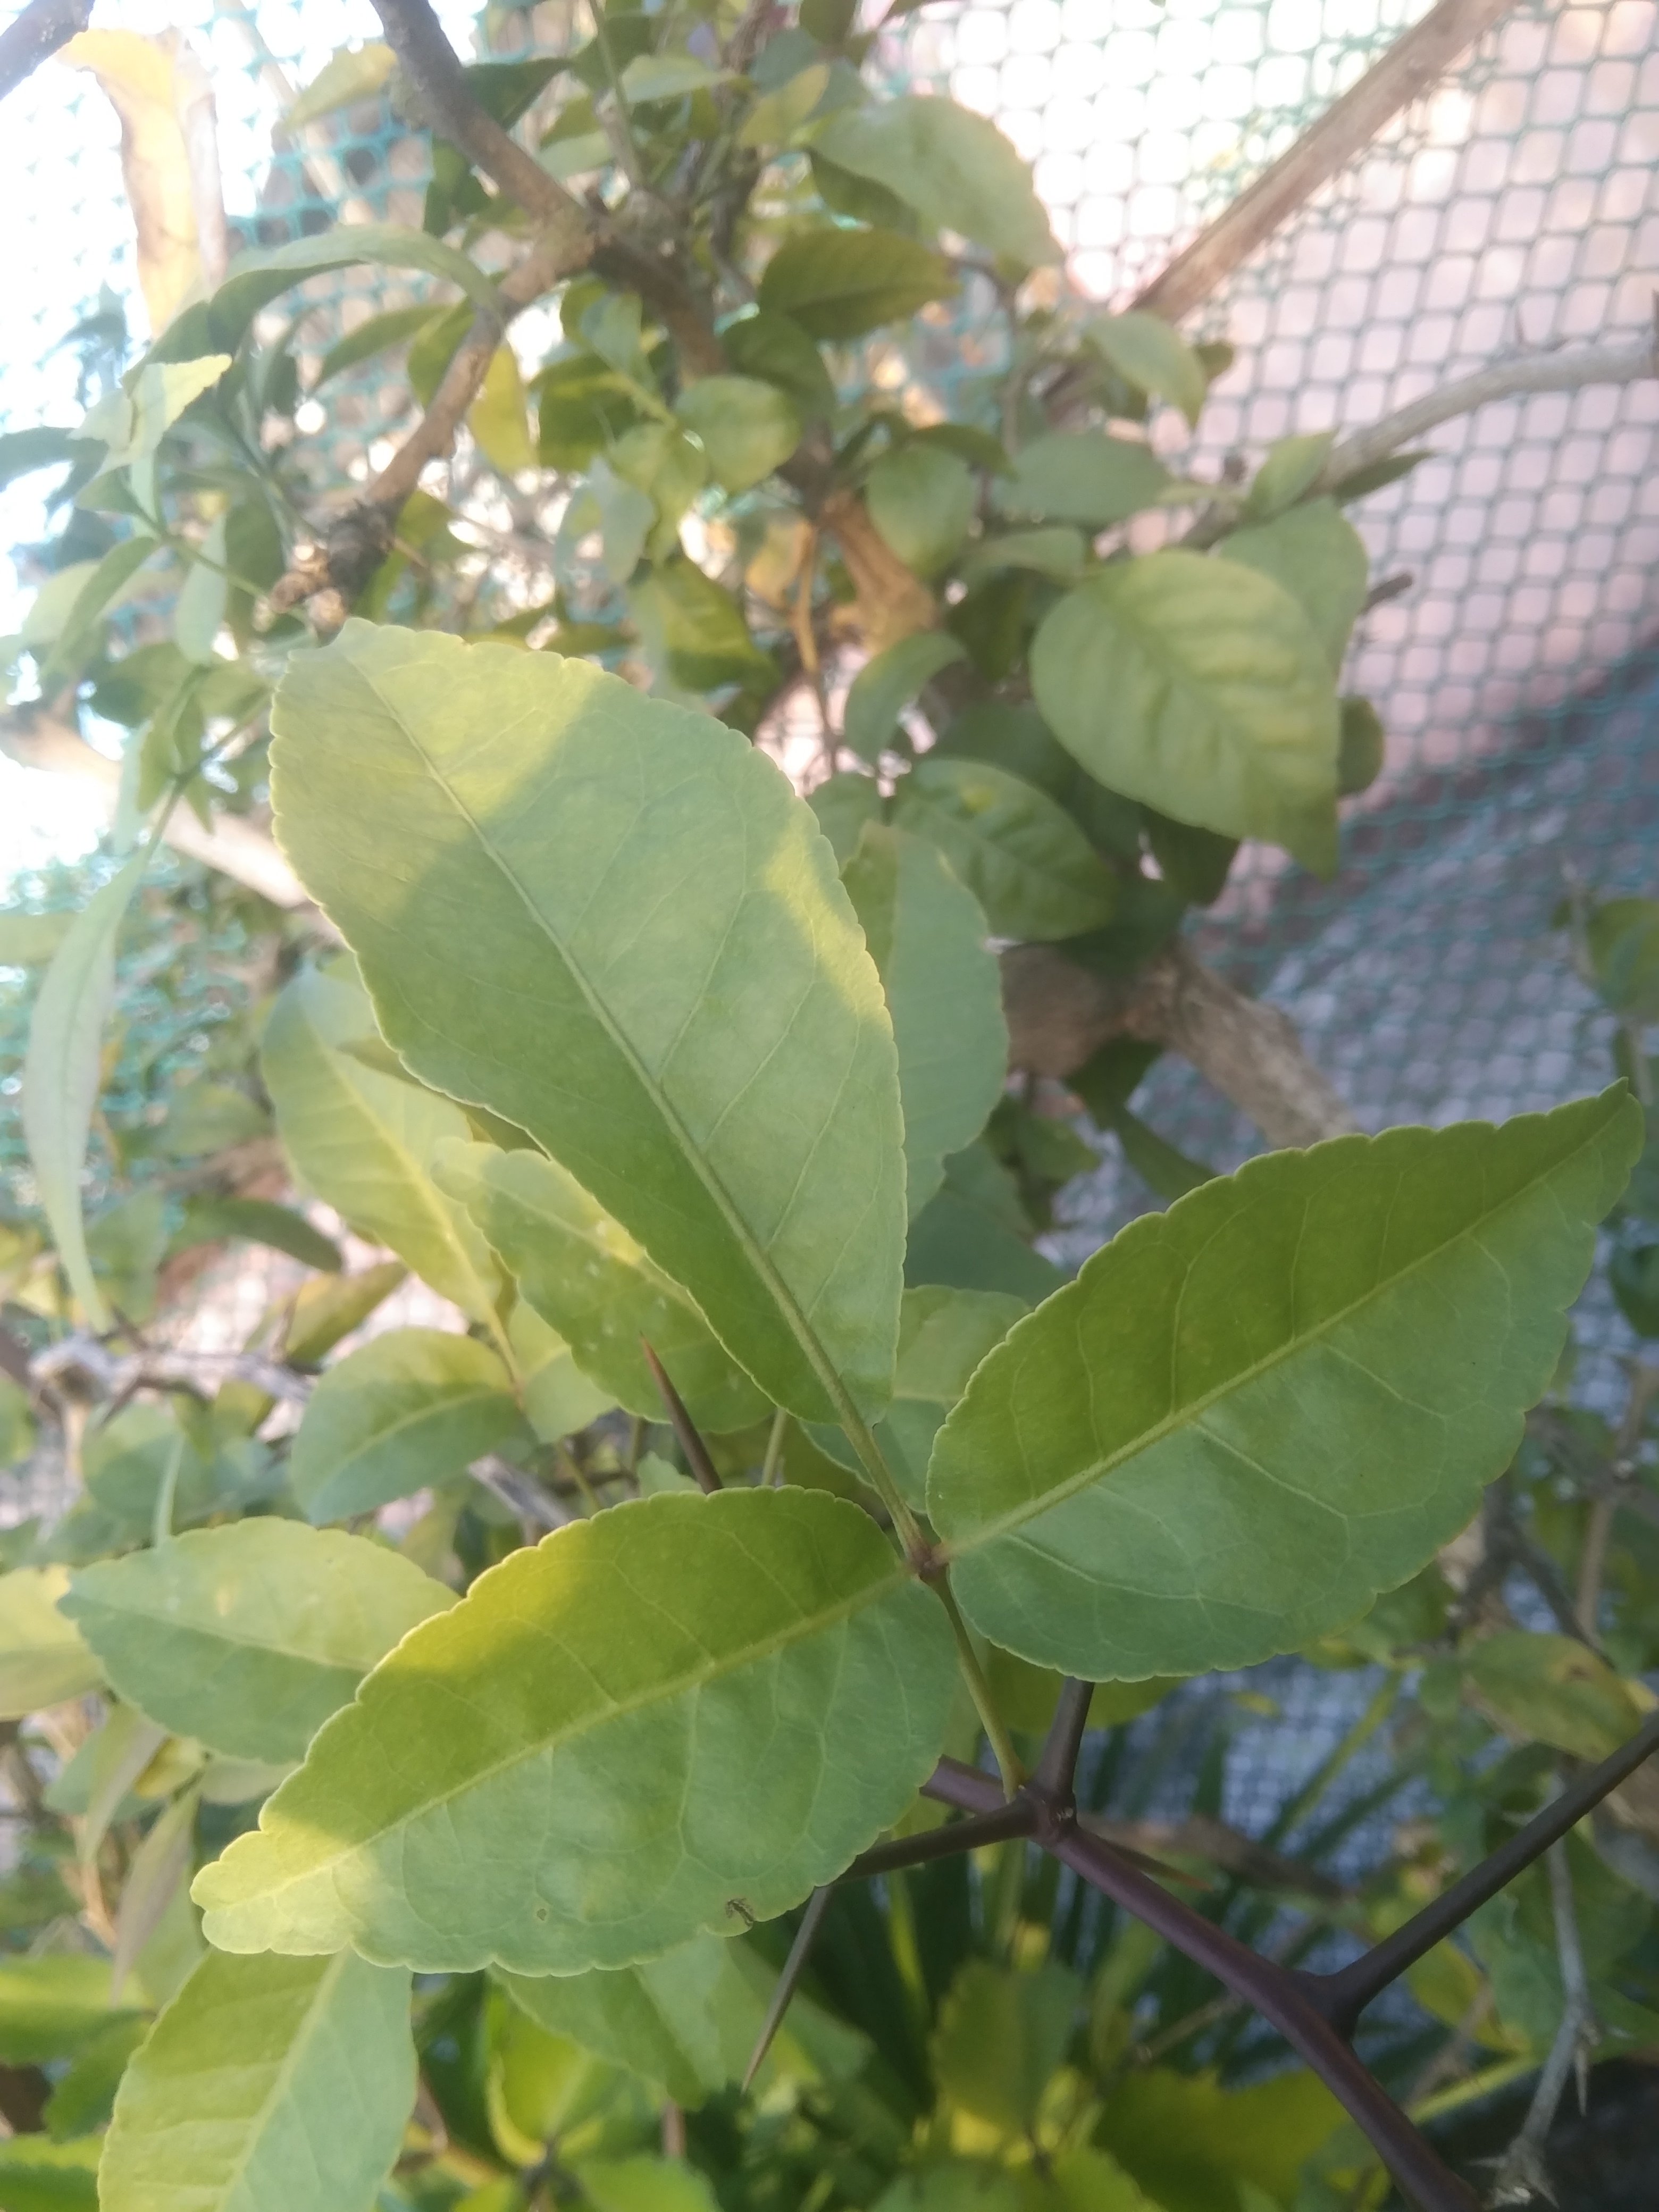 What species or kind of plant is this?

wood apple
